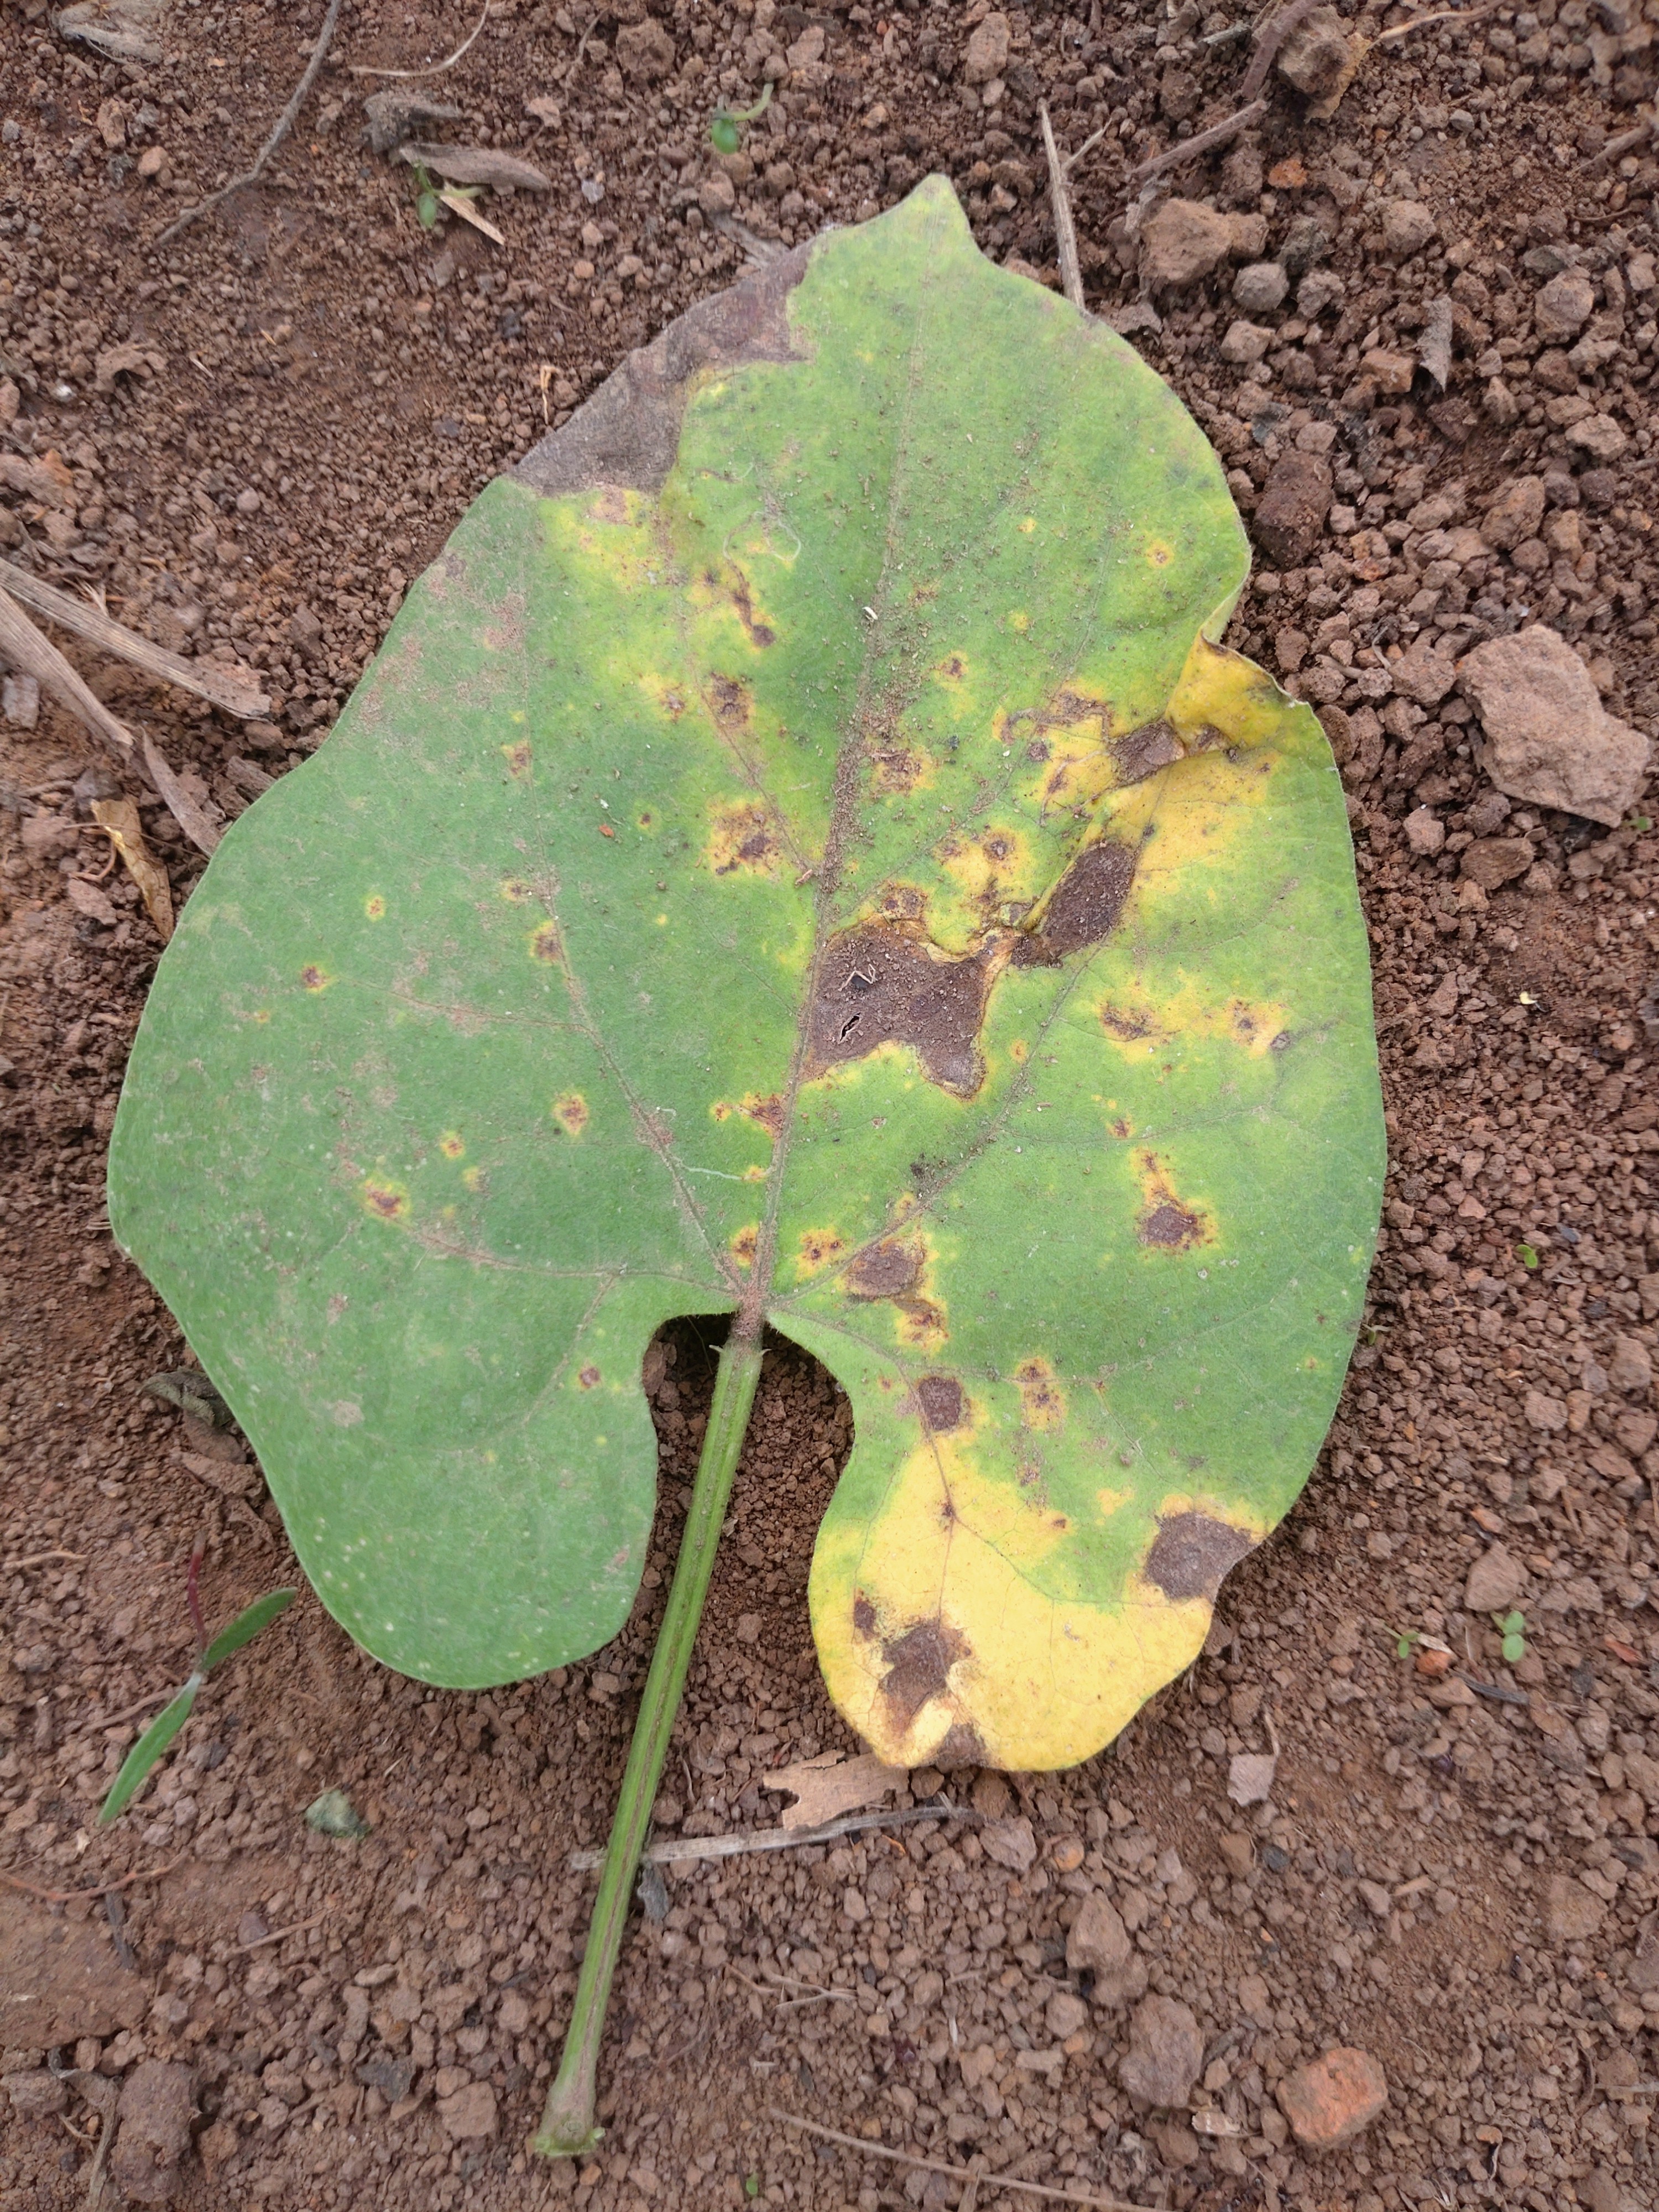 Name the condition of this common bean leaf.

rust
